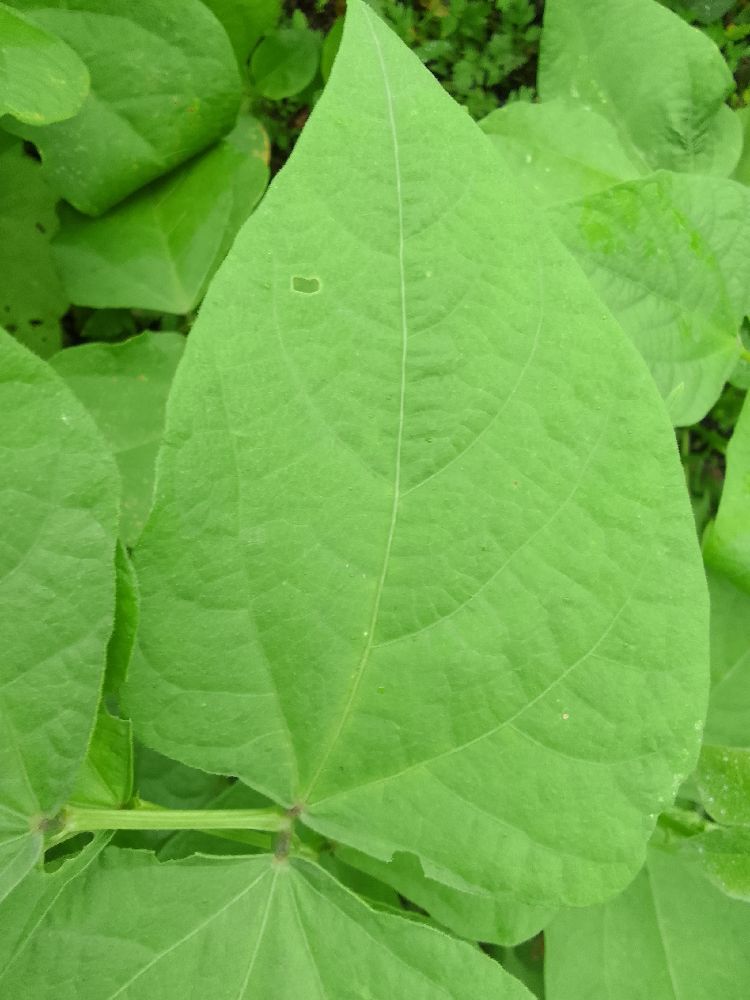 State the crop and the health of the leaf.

common bean, healthy
